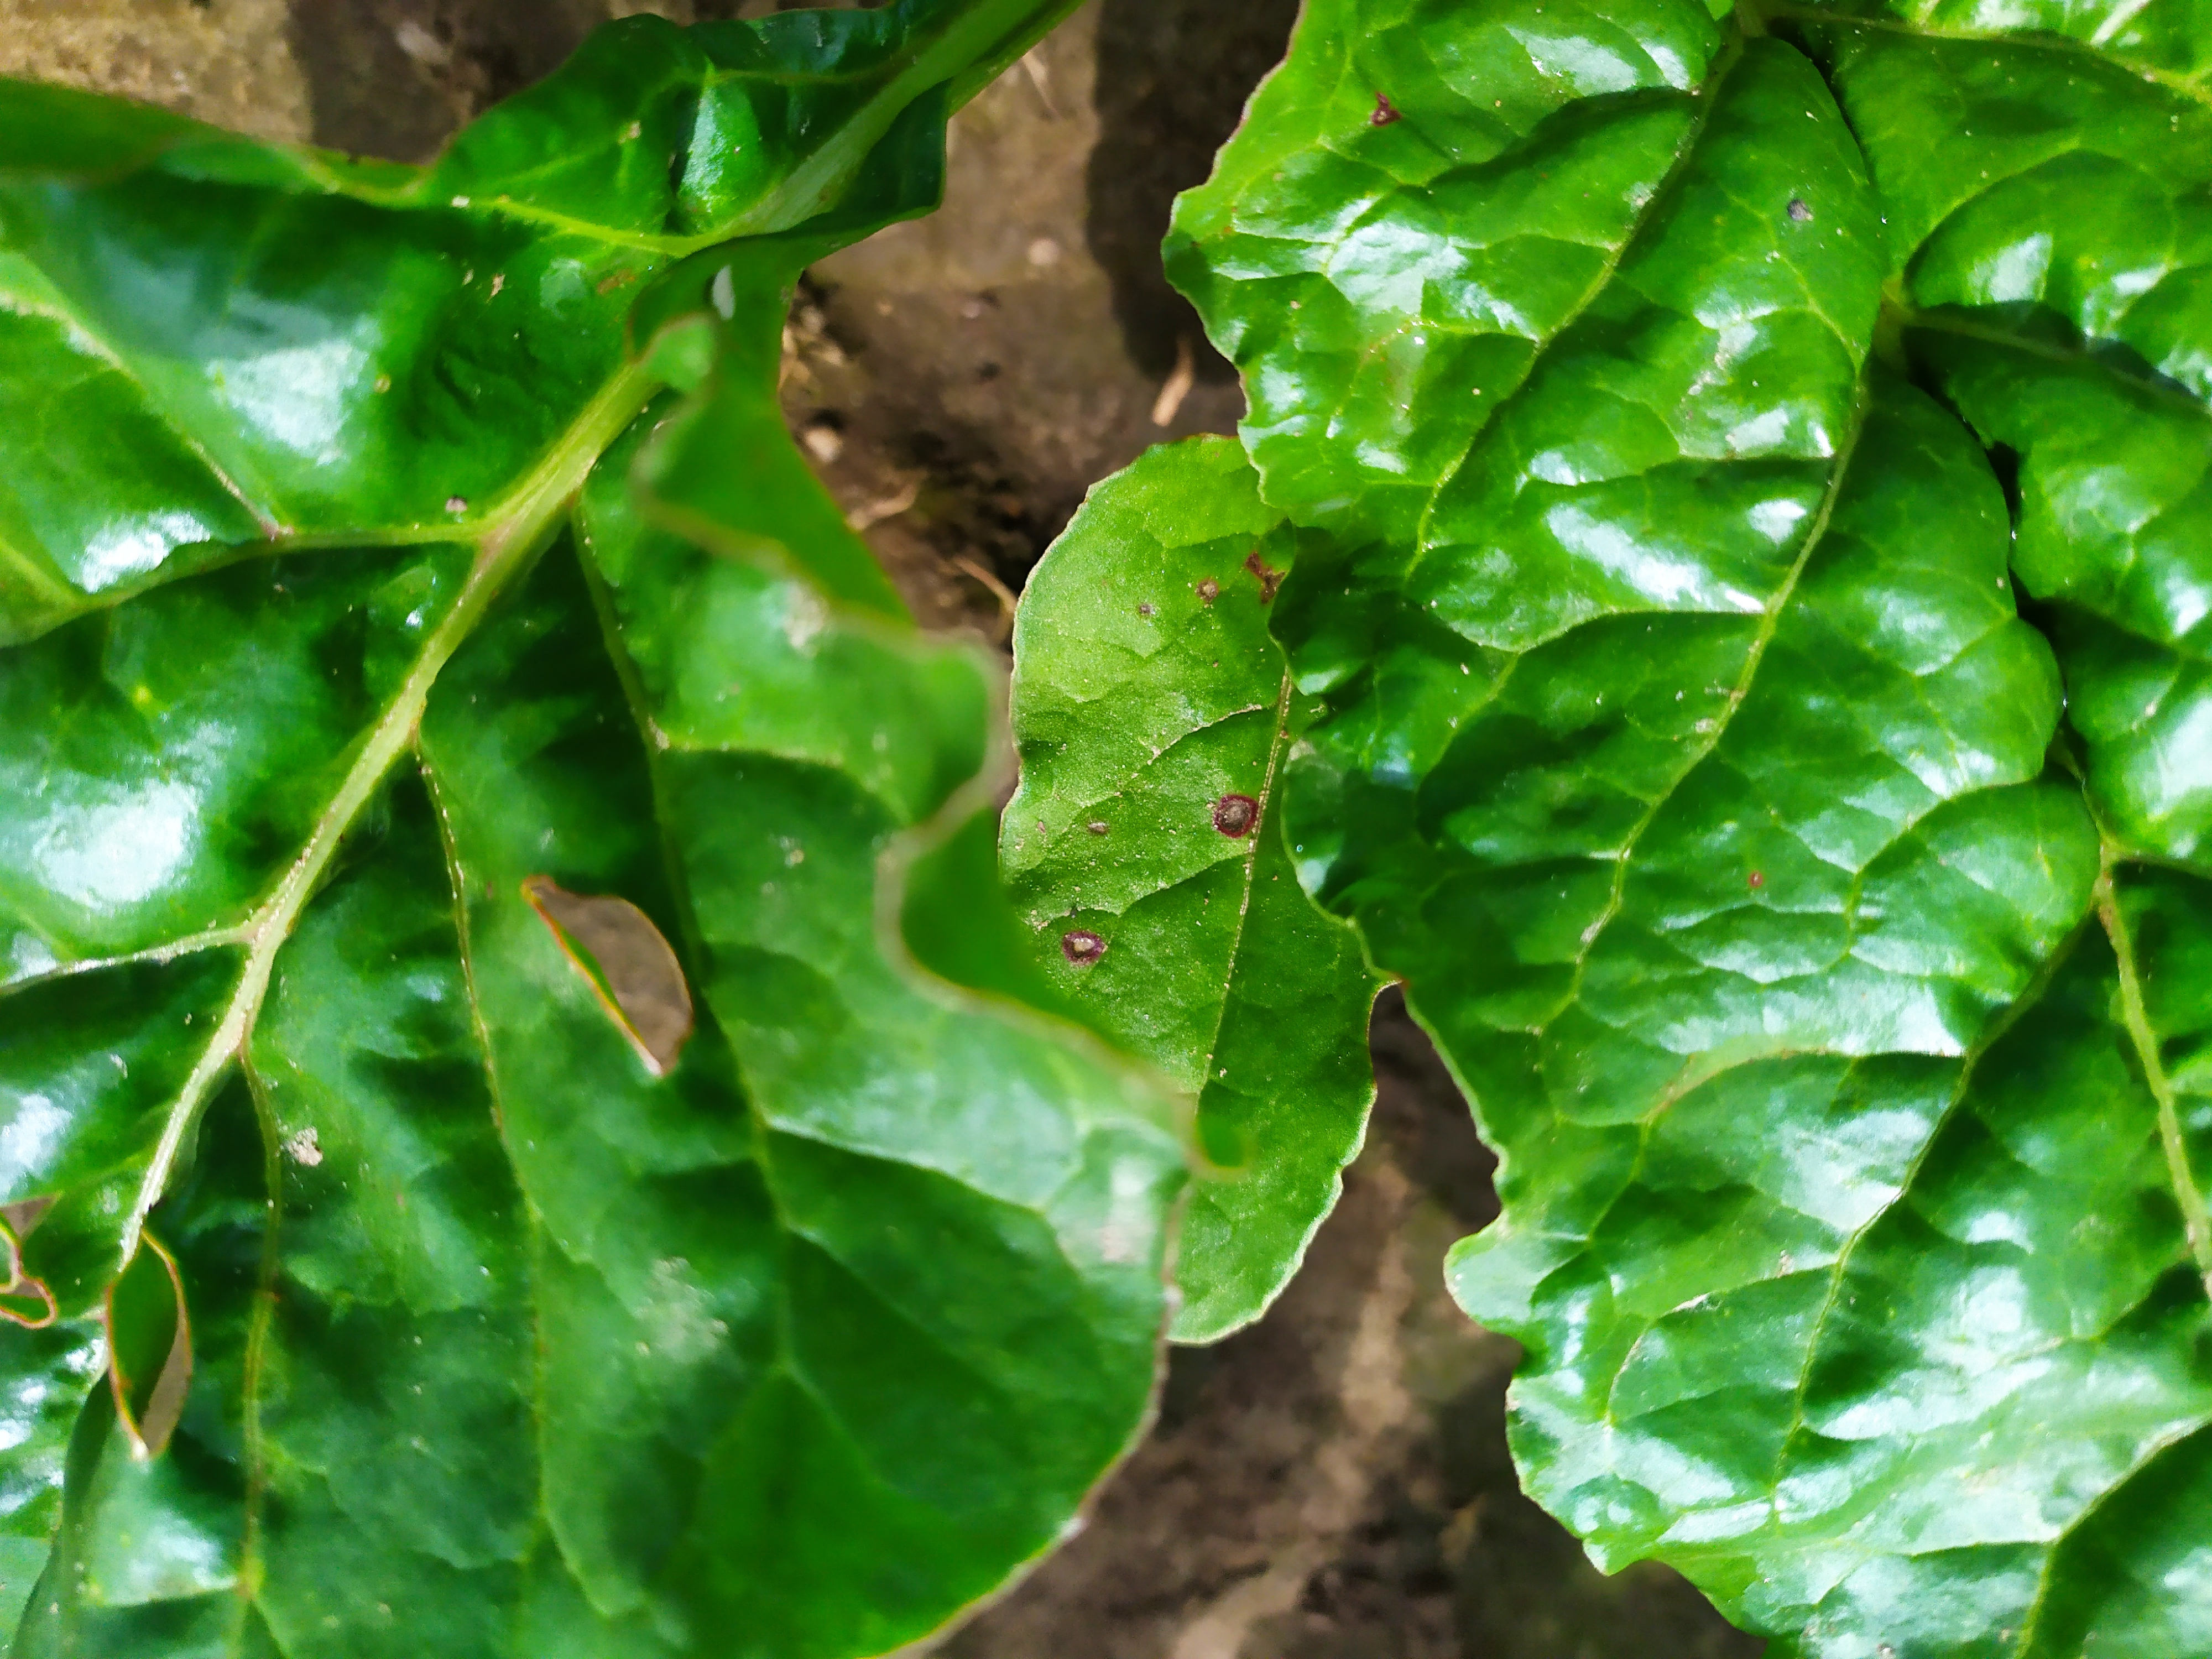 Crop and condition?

beet, cercospora
